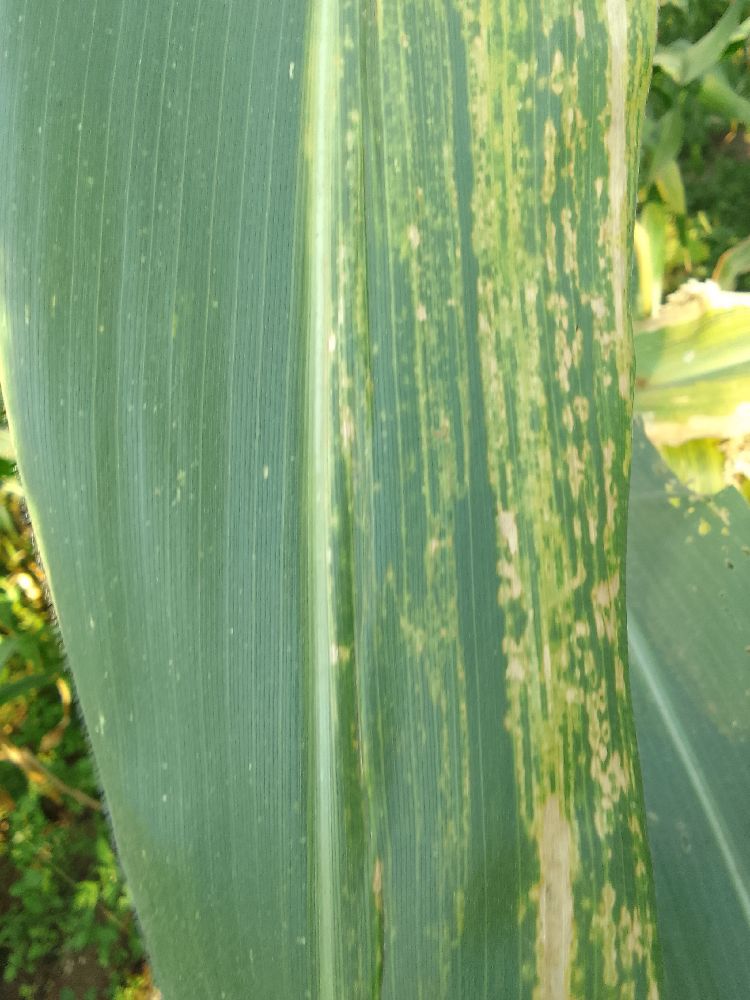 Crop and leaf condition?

maize, maize lethal necrosis
